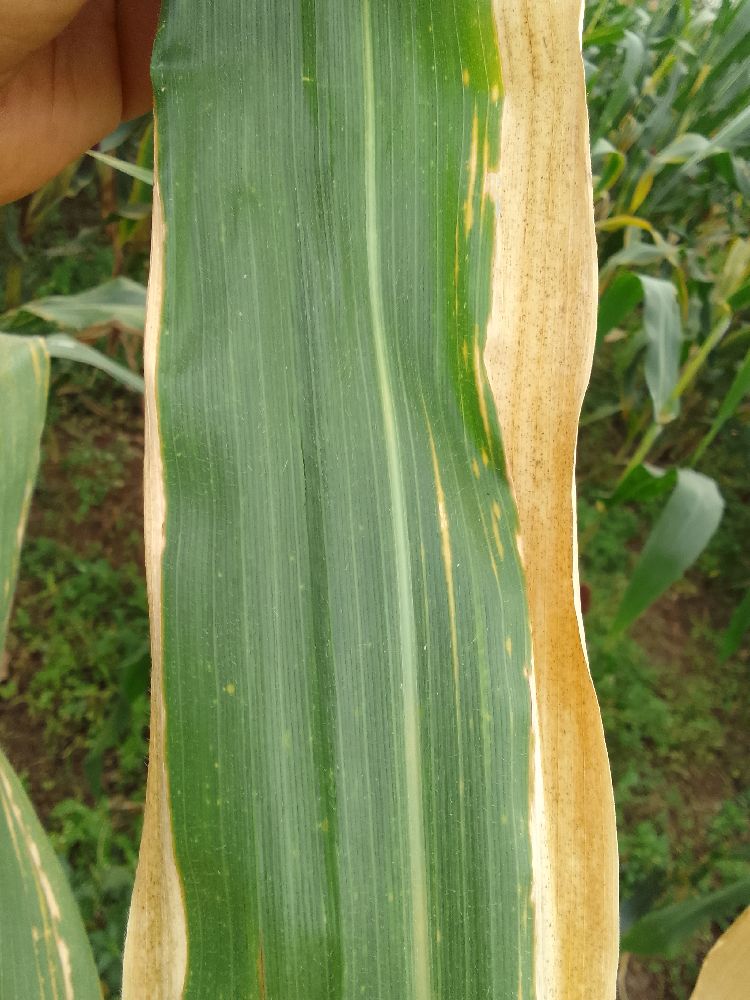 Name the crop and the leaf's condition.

maize, maize lethal necrosis
